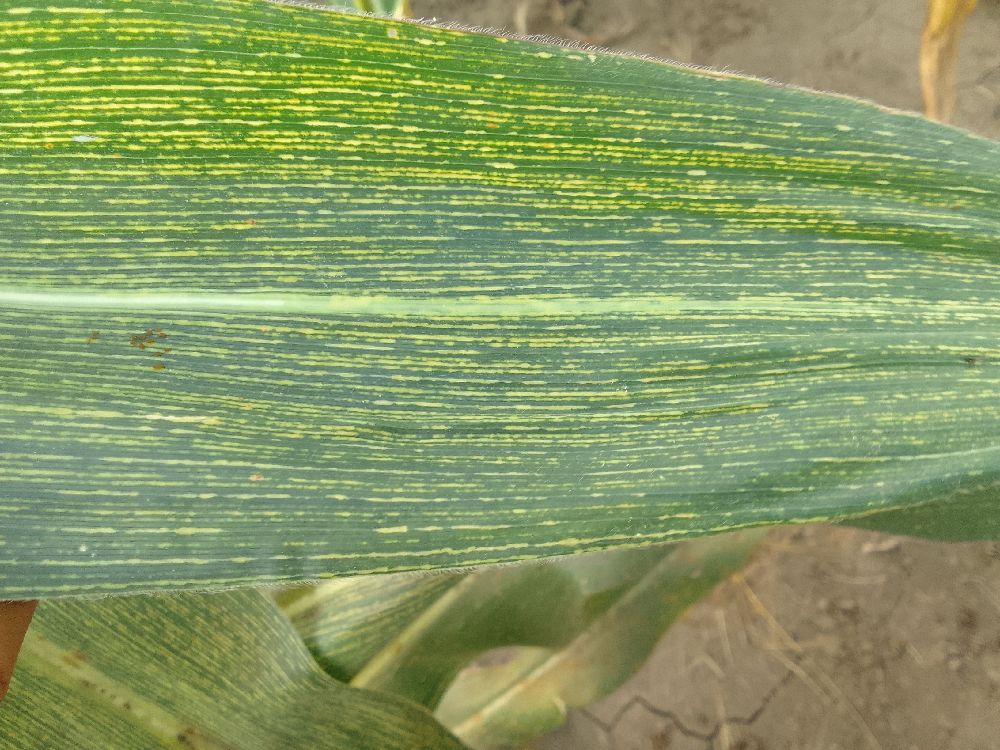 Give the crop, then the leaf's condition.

maize, maize streak virus
